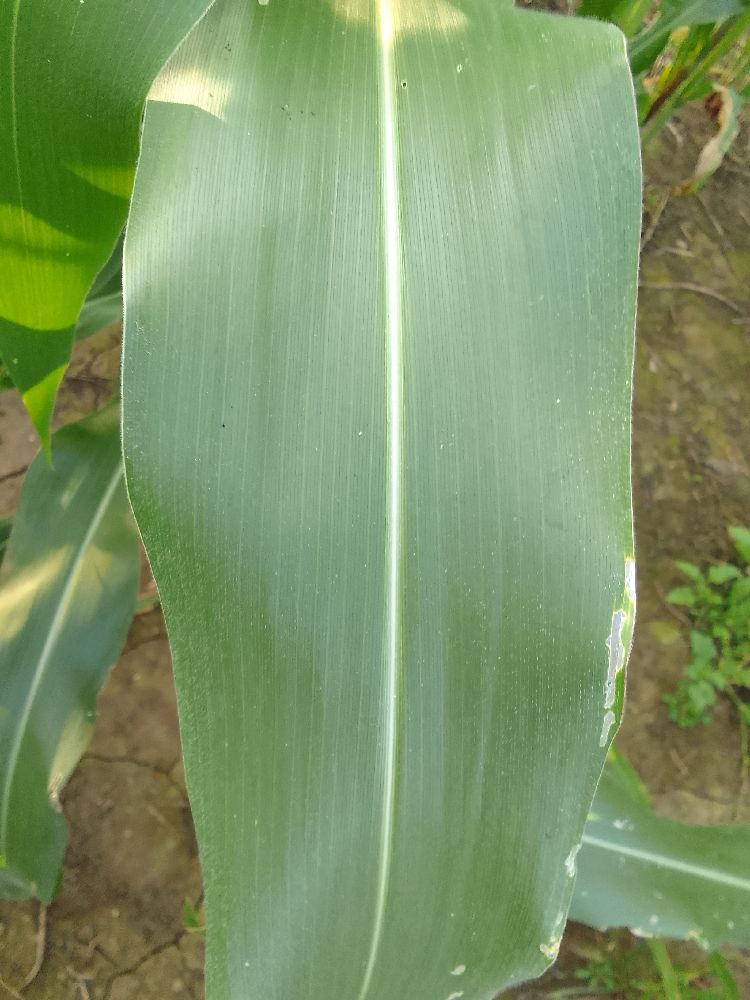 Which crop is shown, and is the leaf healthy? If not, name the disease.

maize, healthy
